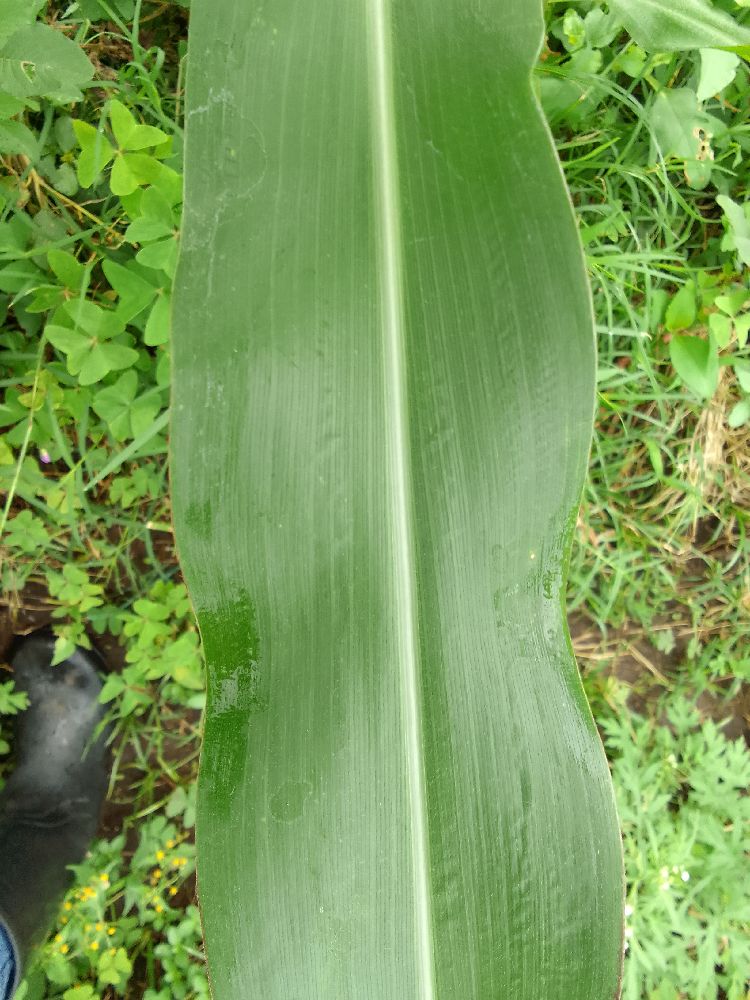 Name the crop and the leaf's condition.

maize, healthy
